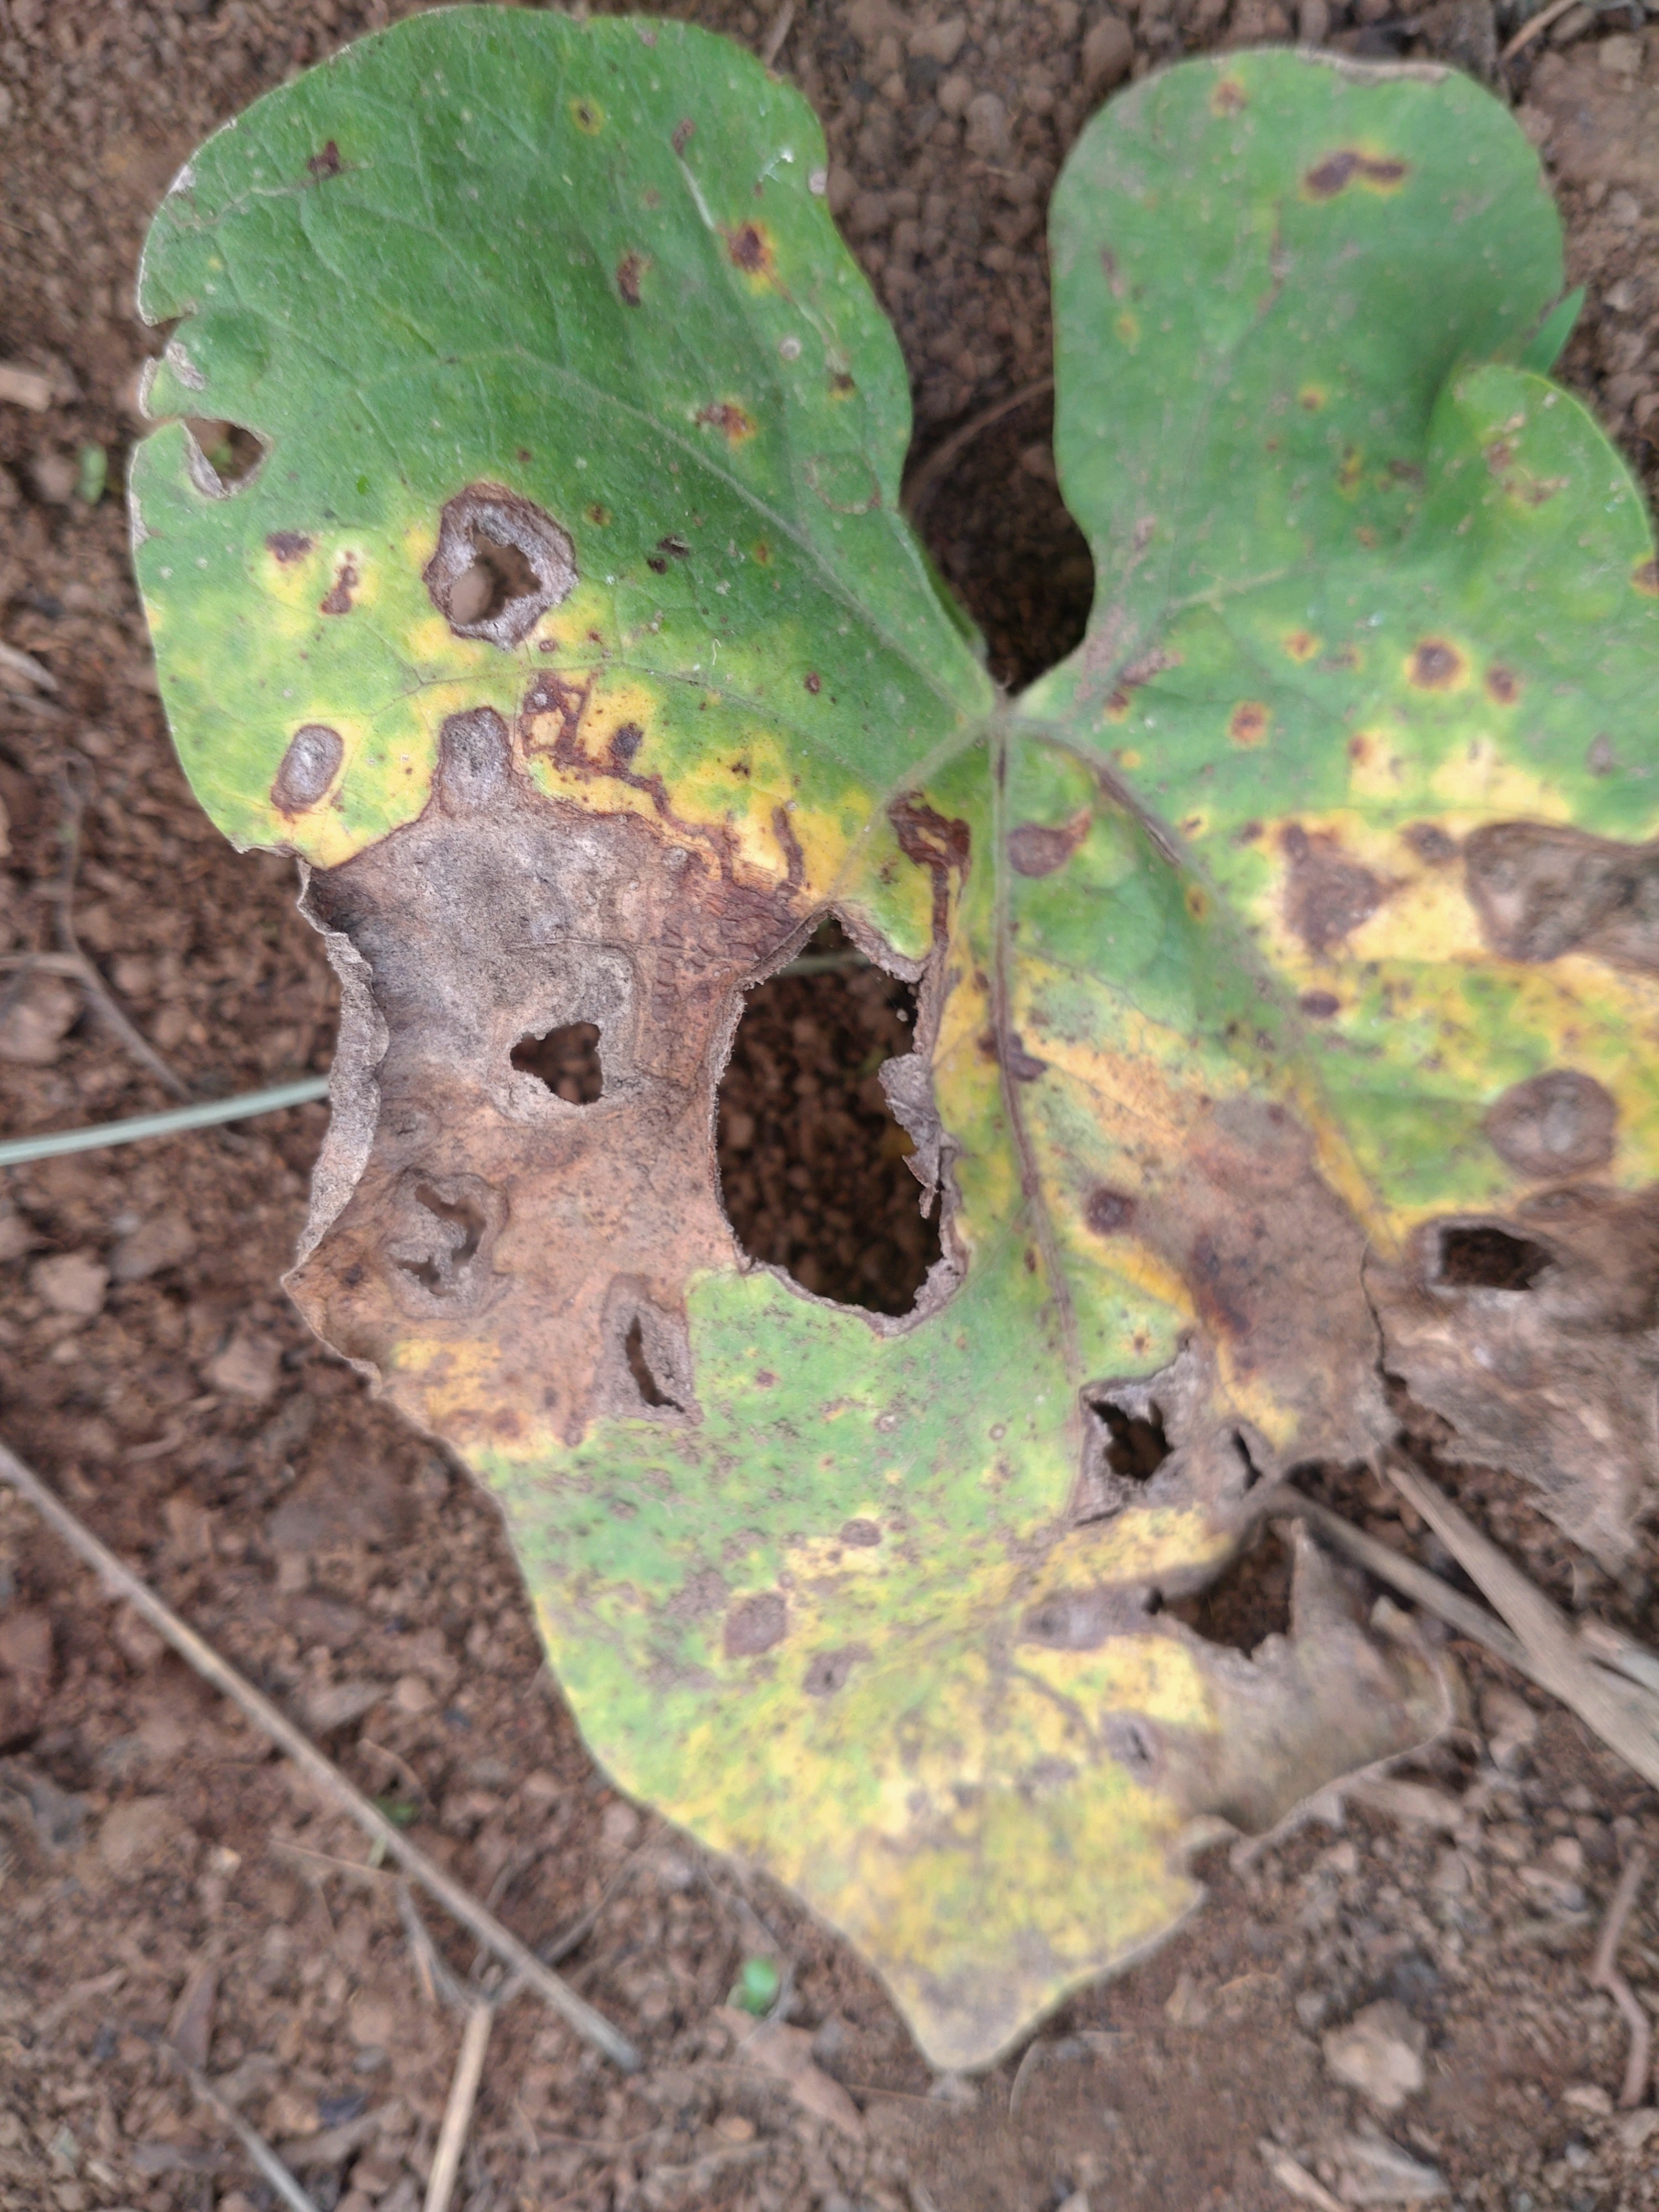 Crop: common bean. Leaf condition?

rust
